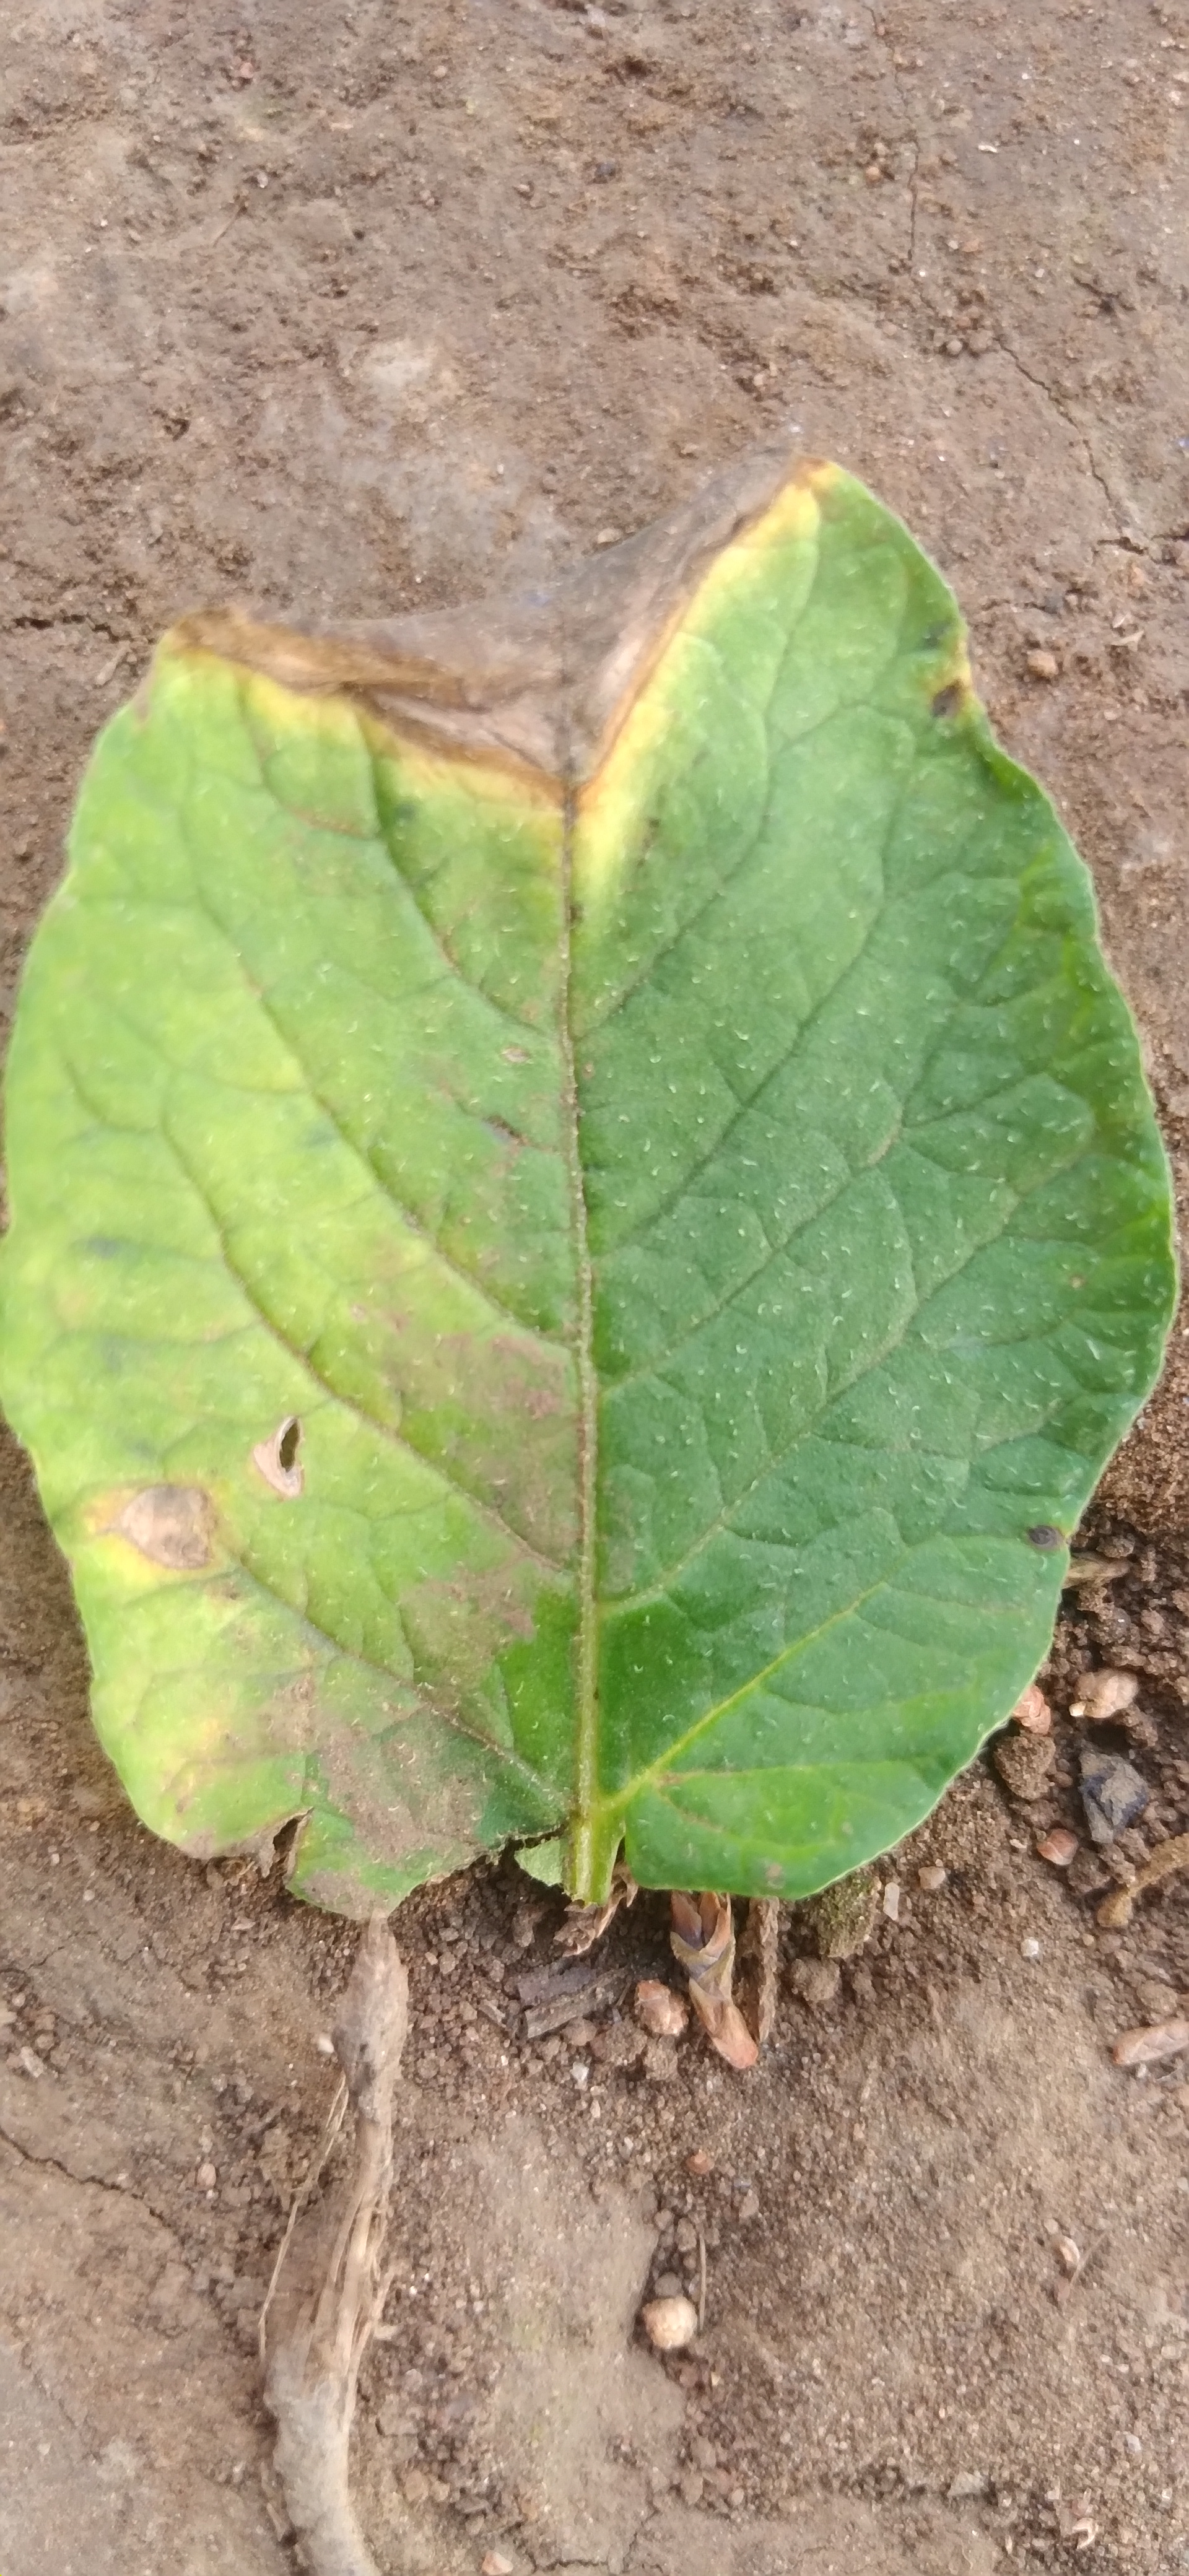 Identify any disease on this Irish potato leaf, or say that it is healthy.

early blight
